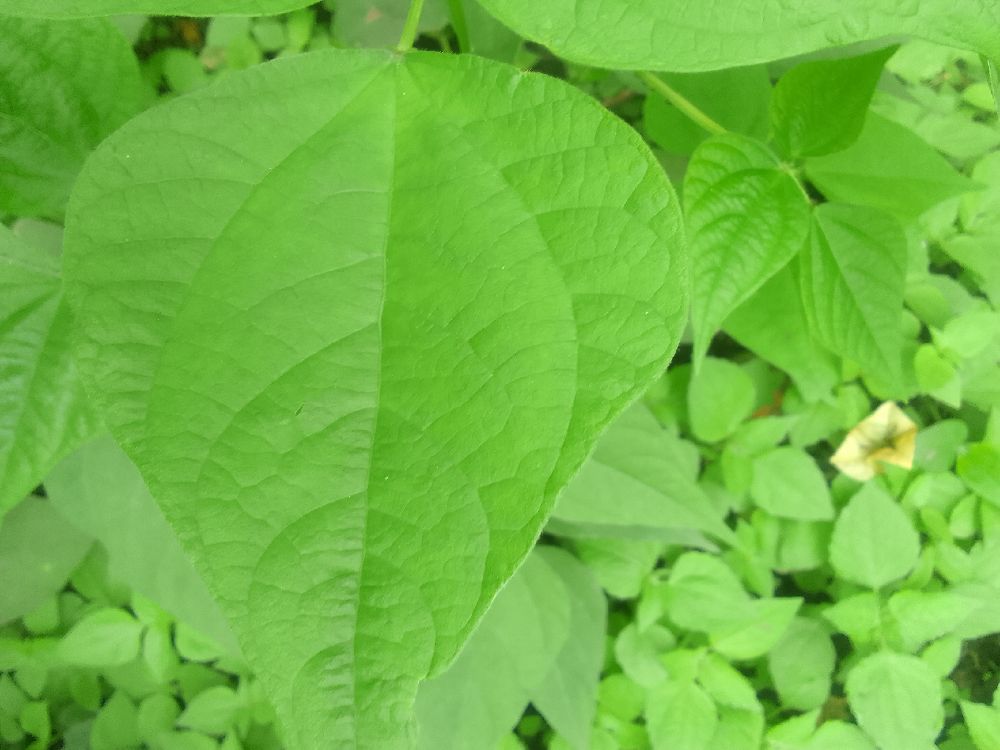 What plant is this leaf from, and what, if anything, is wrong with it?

common bean, healthy
